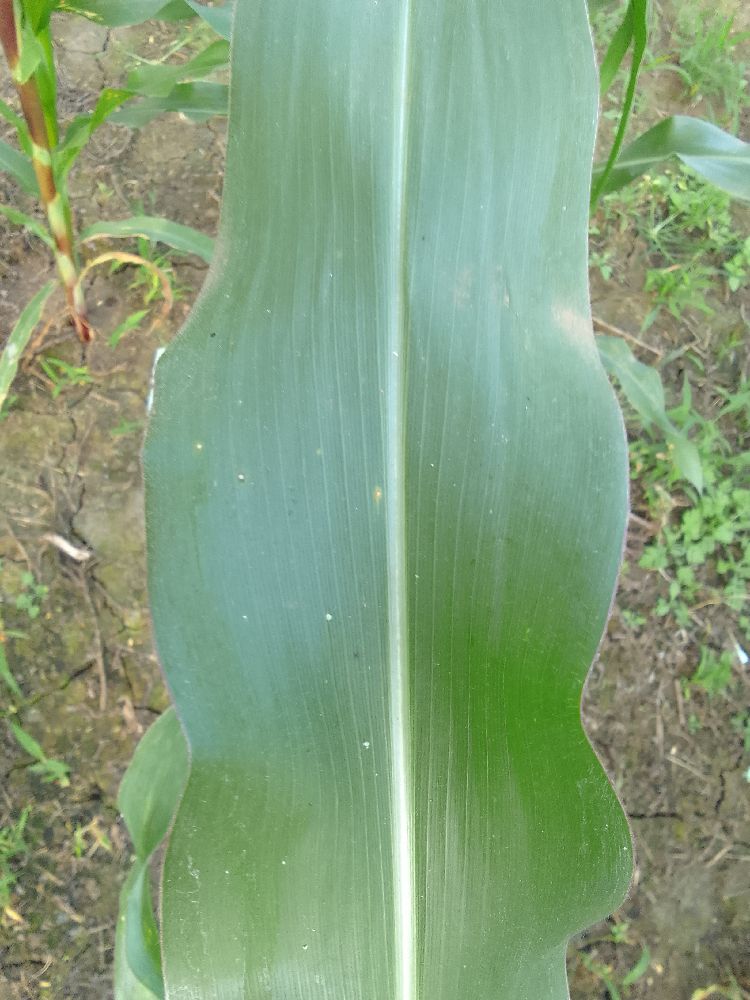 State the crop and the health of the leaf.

maize, healthy
